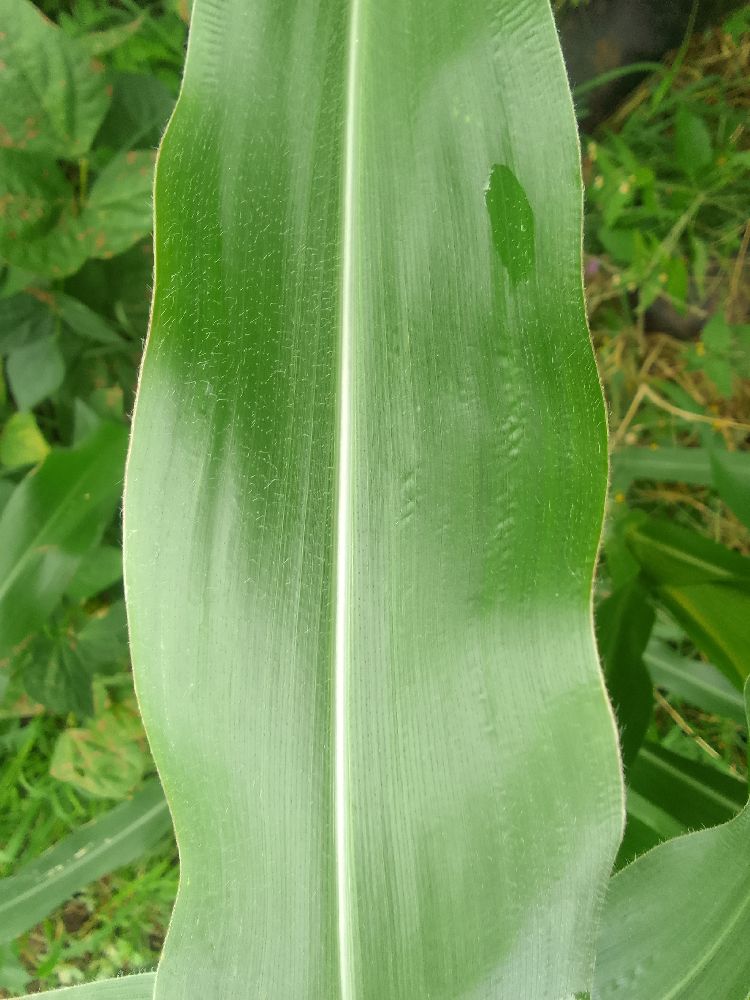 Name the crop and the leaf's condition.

maize, healthy
